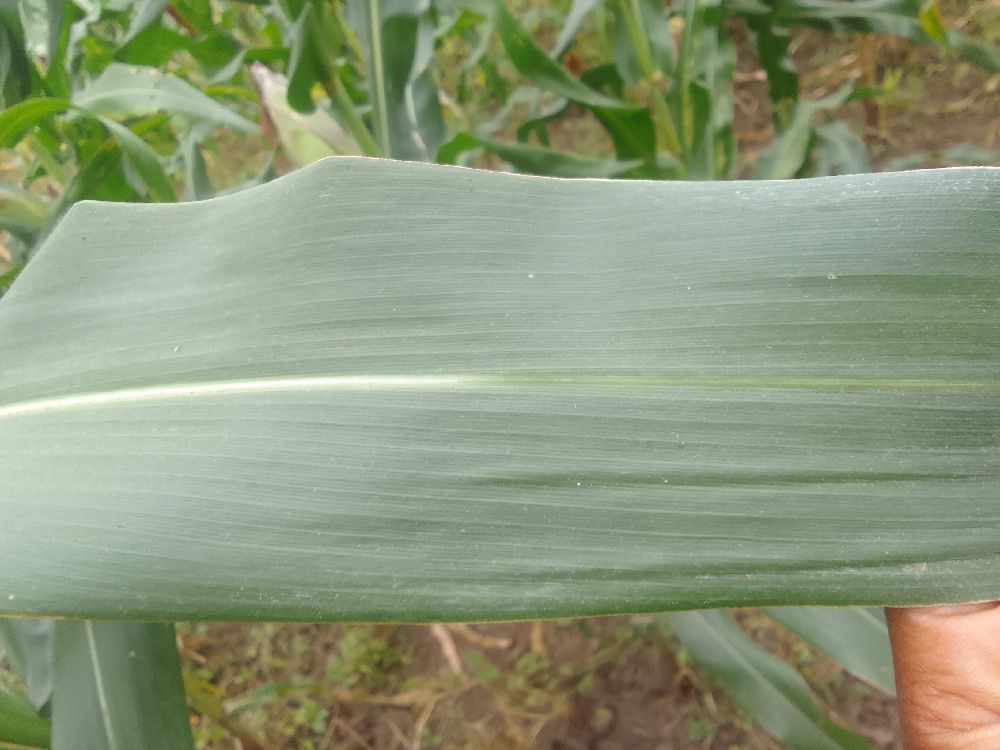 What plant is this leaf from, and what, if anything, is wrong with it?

maize, healthy
